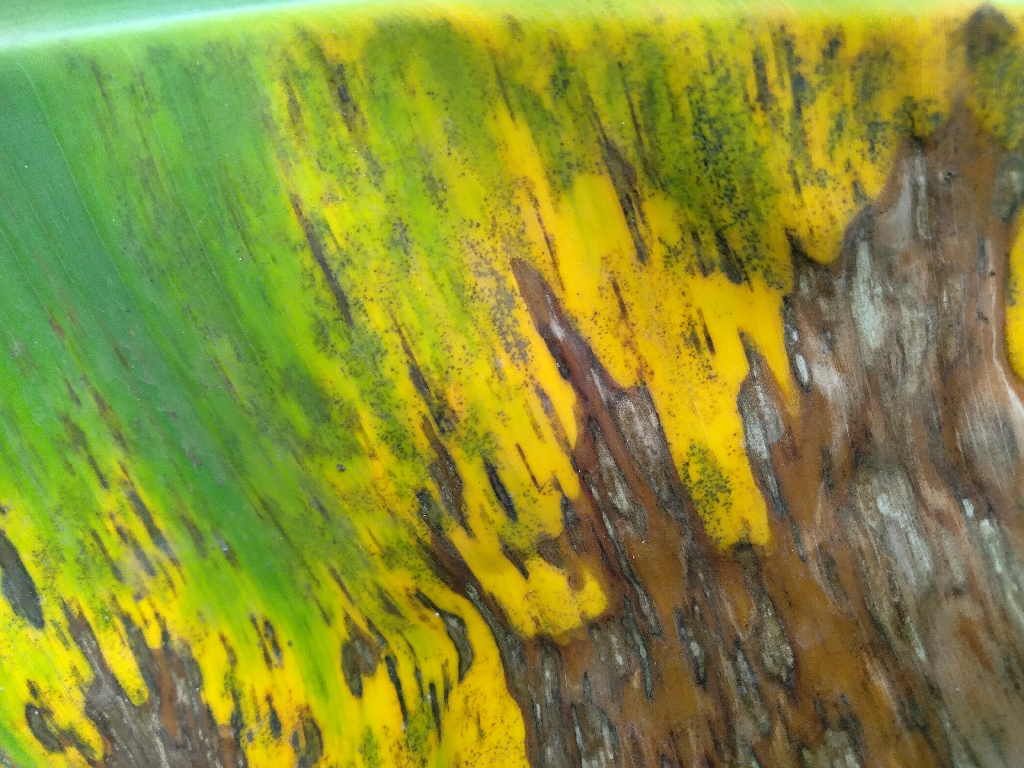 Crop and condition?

banana, black sigatoka
